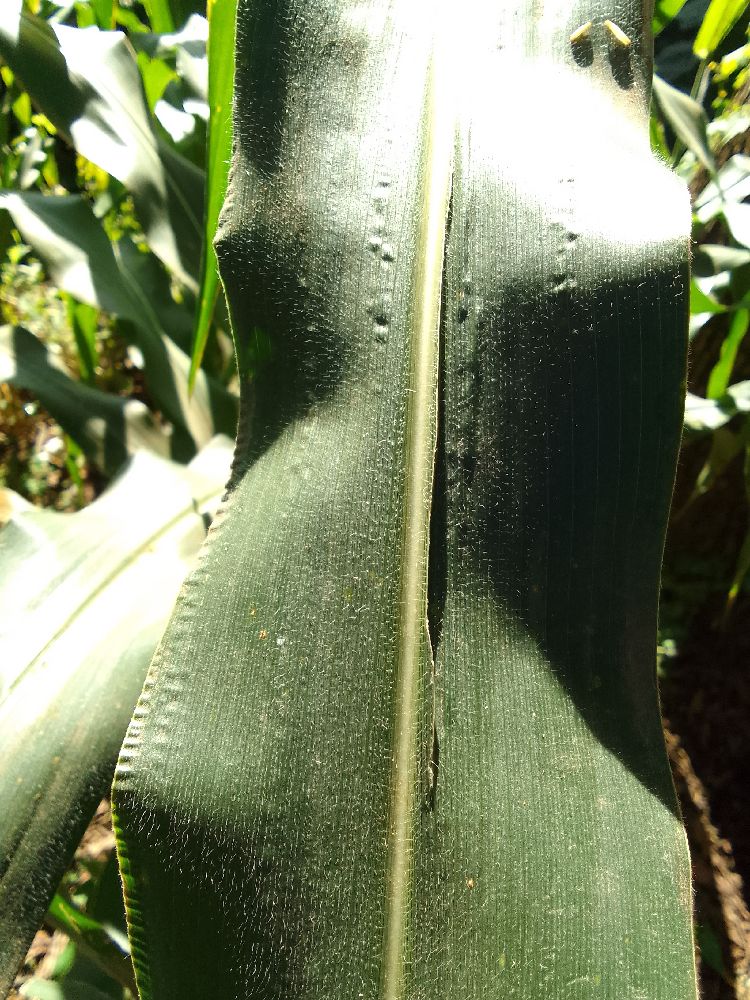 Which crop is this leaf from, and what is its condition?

maize, healthy
